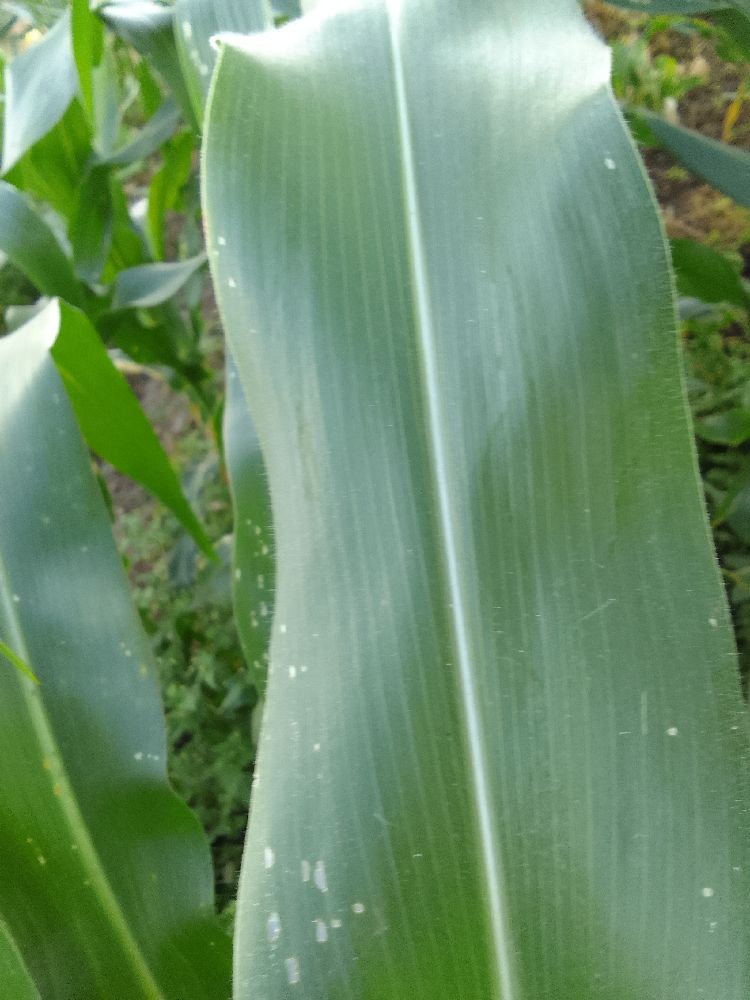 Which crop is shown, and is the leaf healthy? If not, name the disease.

maize, healthy
